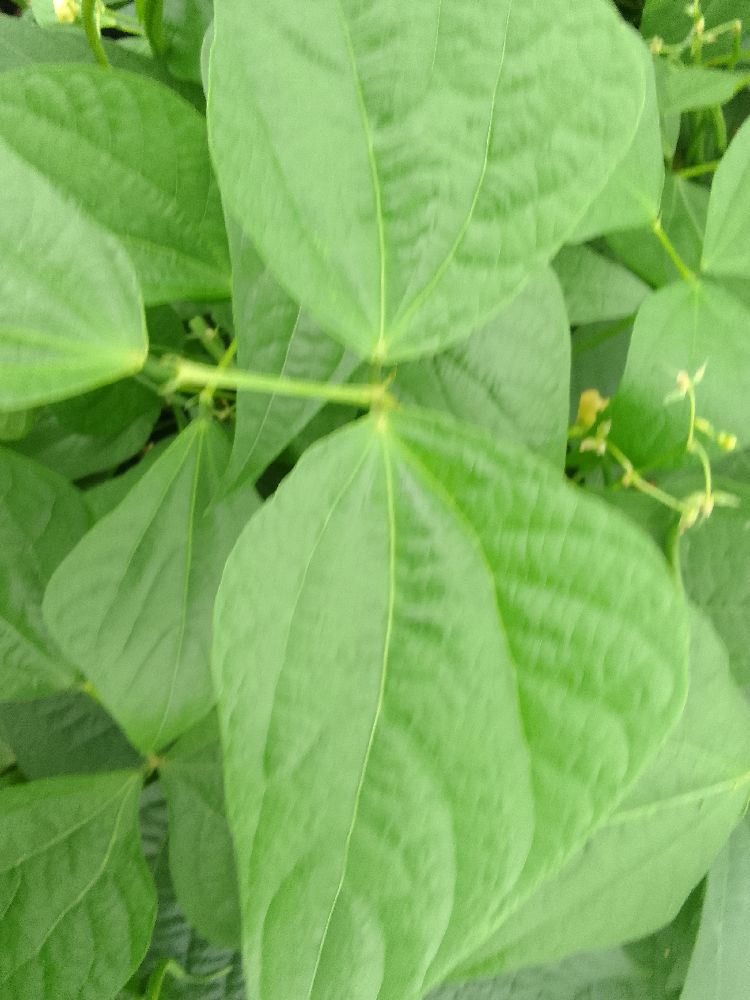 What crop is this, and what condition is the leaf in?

common bean, healthy
